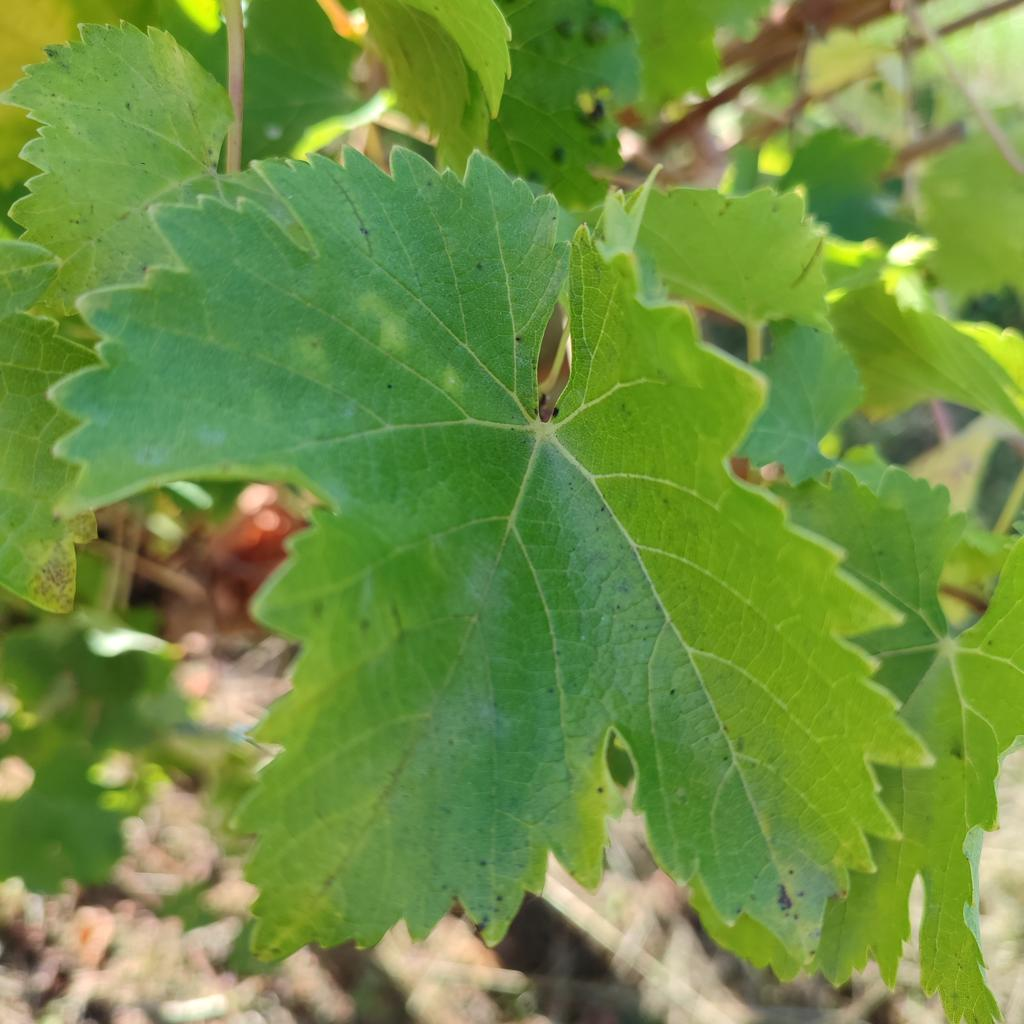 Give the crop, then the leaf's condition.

grapevine, powdery mildew
